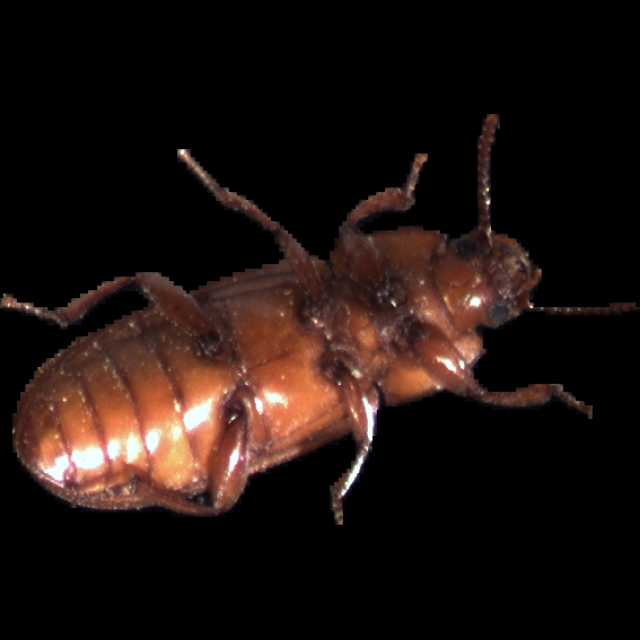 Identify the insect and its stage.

mealworm beetle
